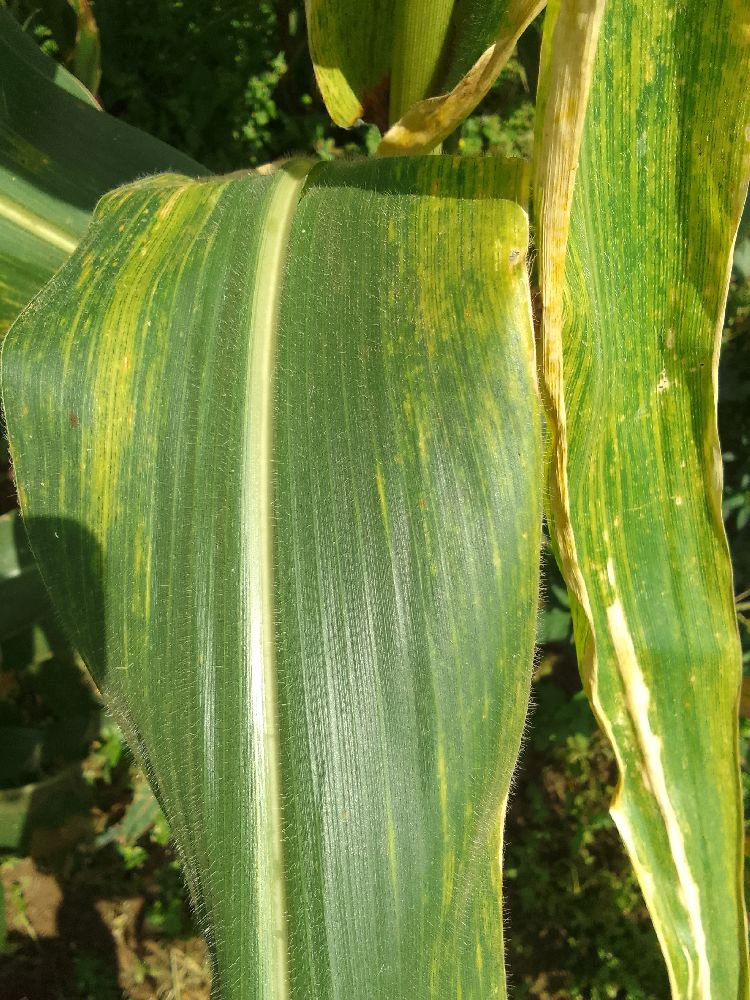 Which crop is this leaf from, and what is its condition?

maize, maize lethal necrosis
